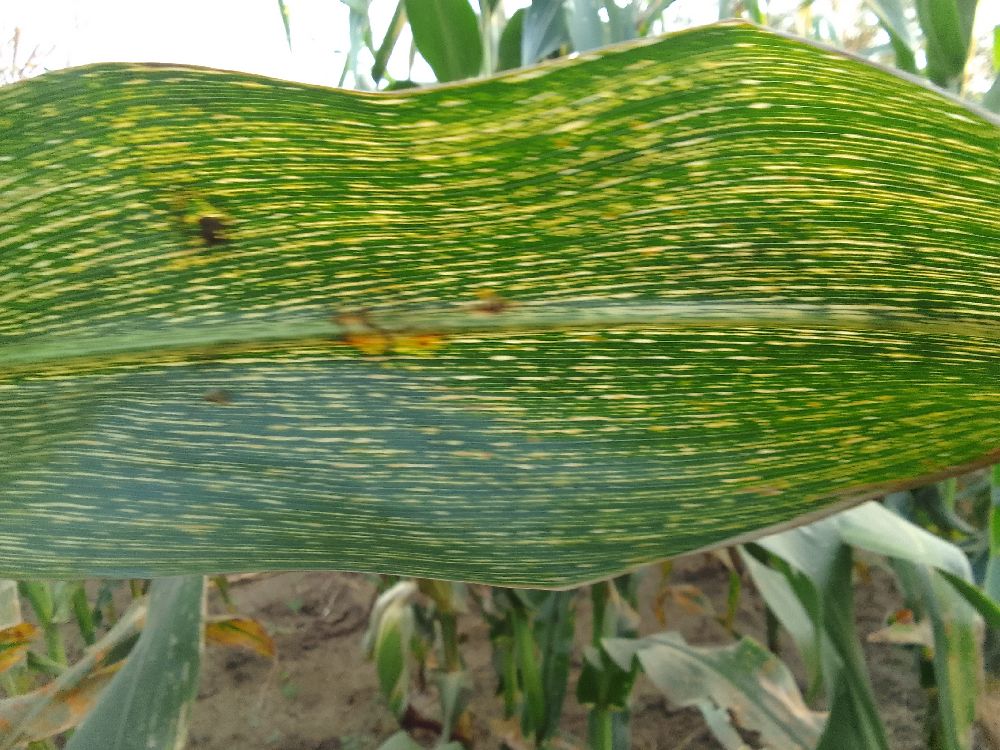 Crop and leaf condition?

maize, maize streak virus
